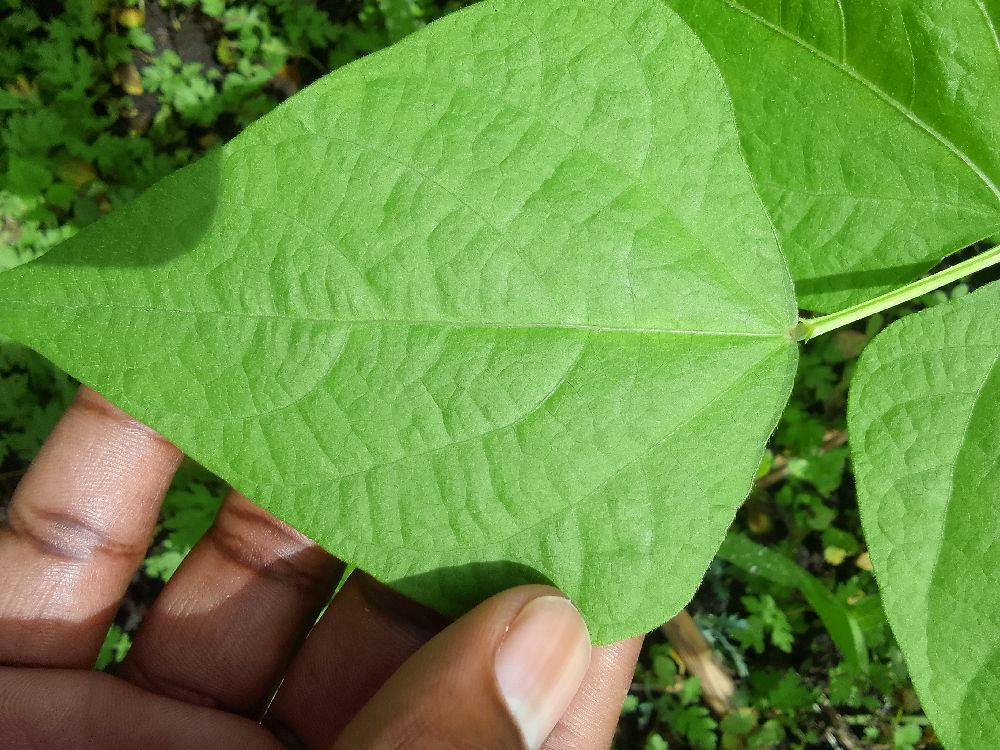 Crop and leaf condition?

common bean, healthy
